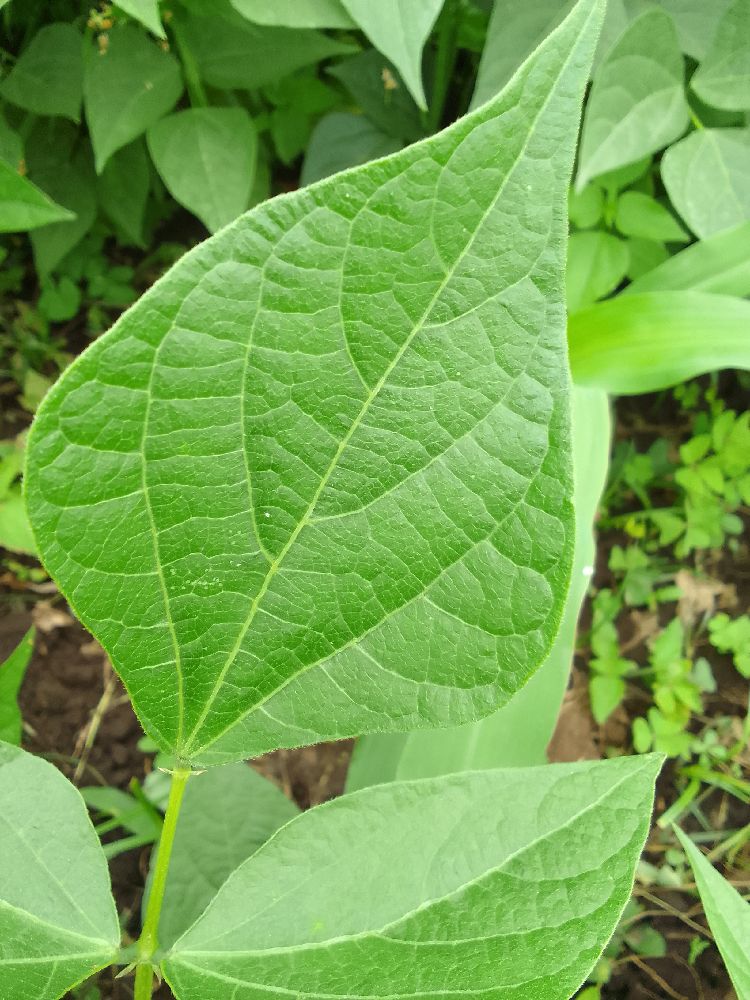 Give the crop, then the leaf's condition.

common bean, healthy
